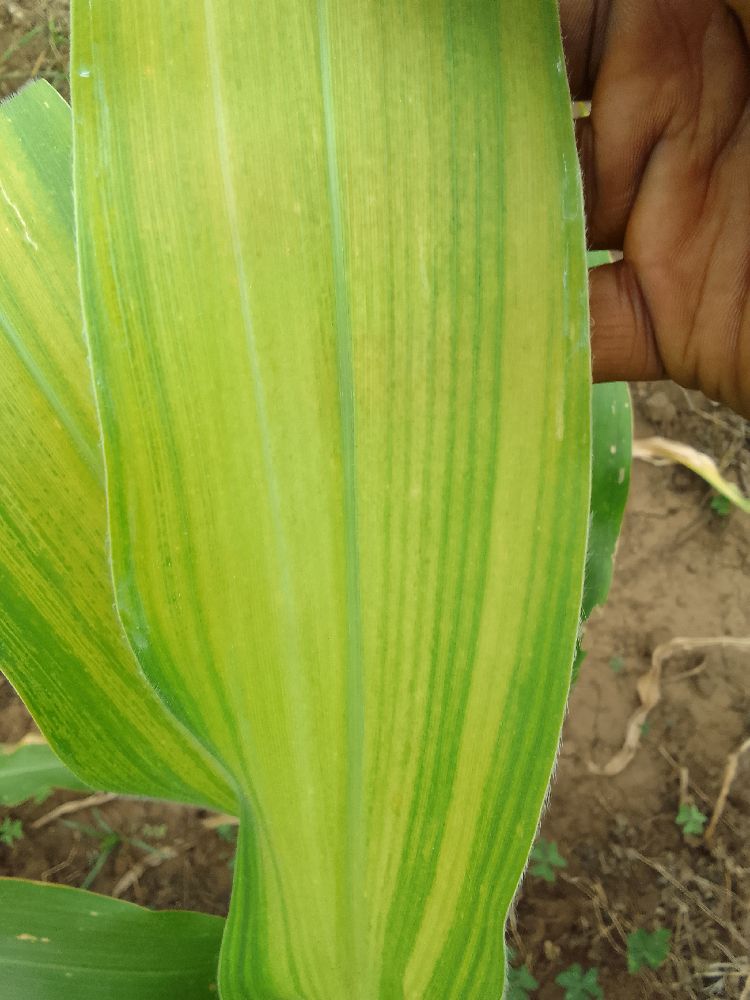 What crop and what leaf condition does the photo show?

maize, maize lethal necrosis
